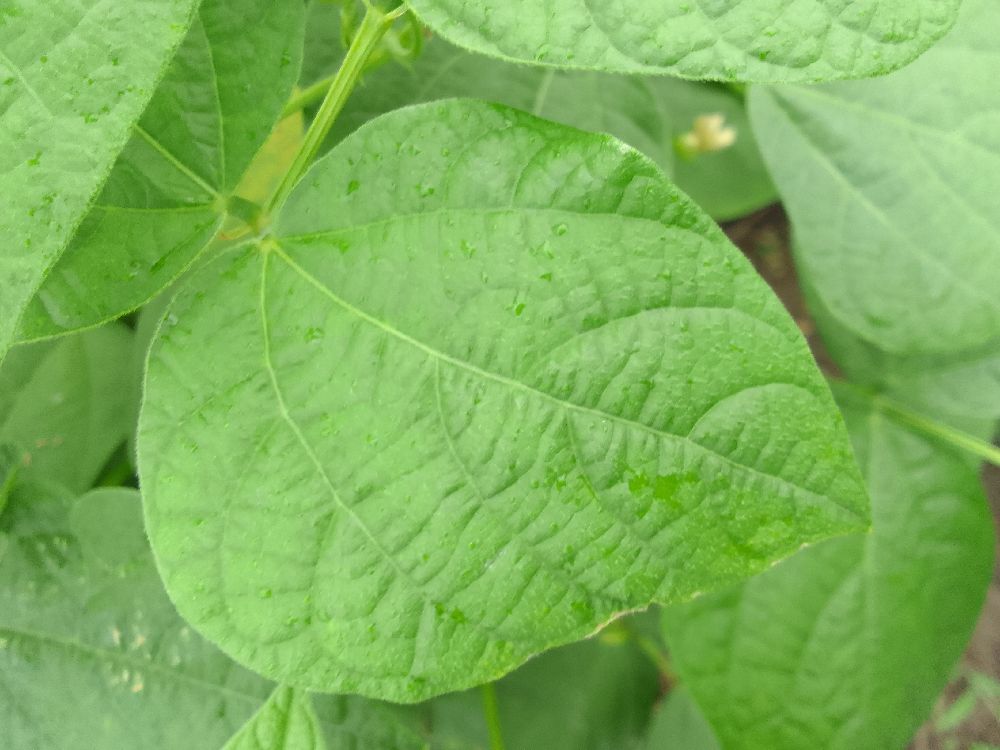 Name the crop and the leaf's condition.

common bean, healthy
